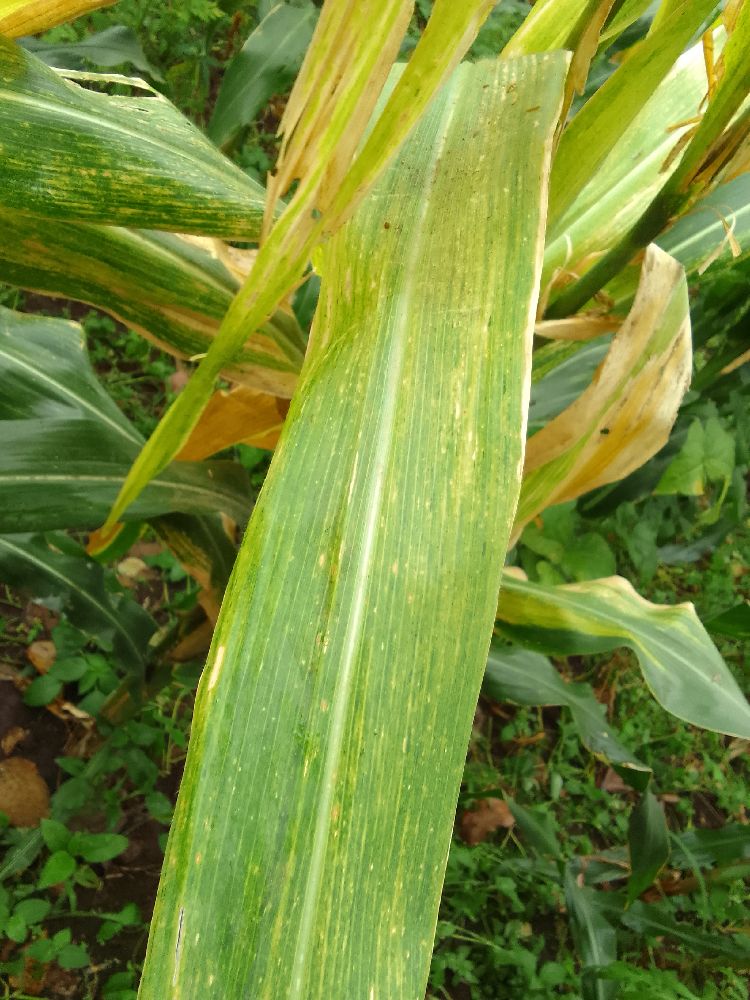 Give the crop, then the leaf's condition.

maize, maize lethal necrosis
